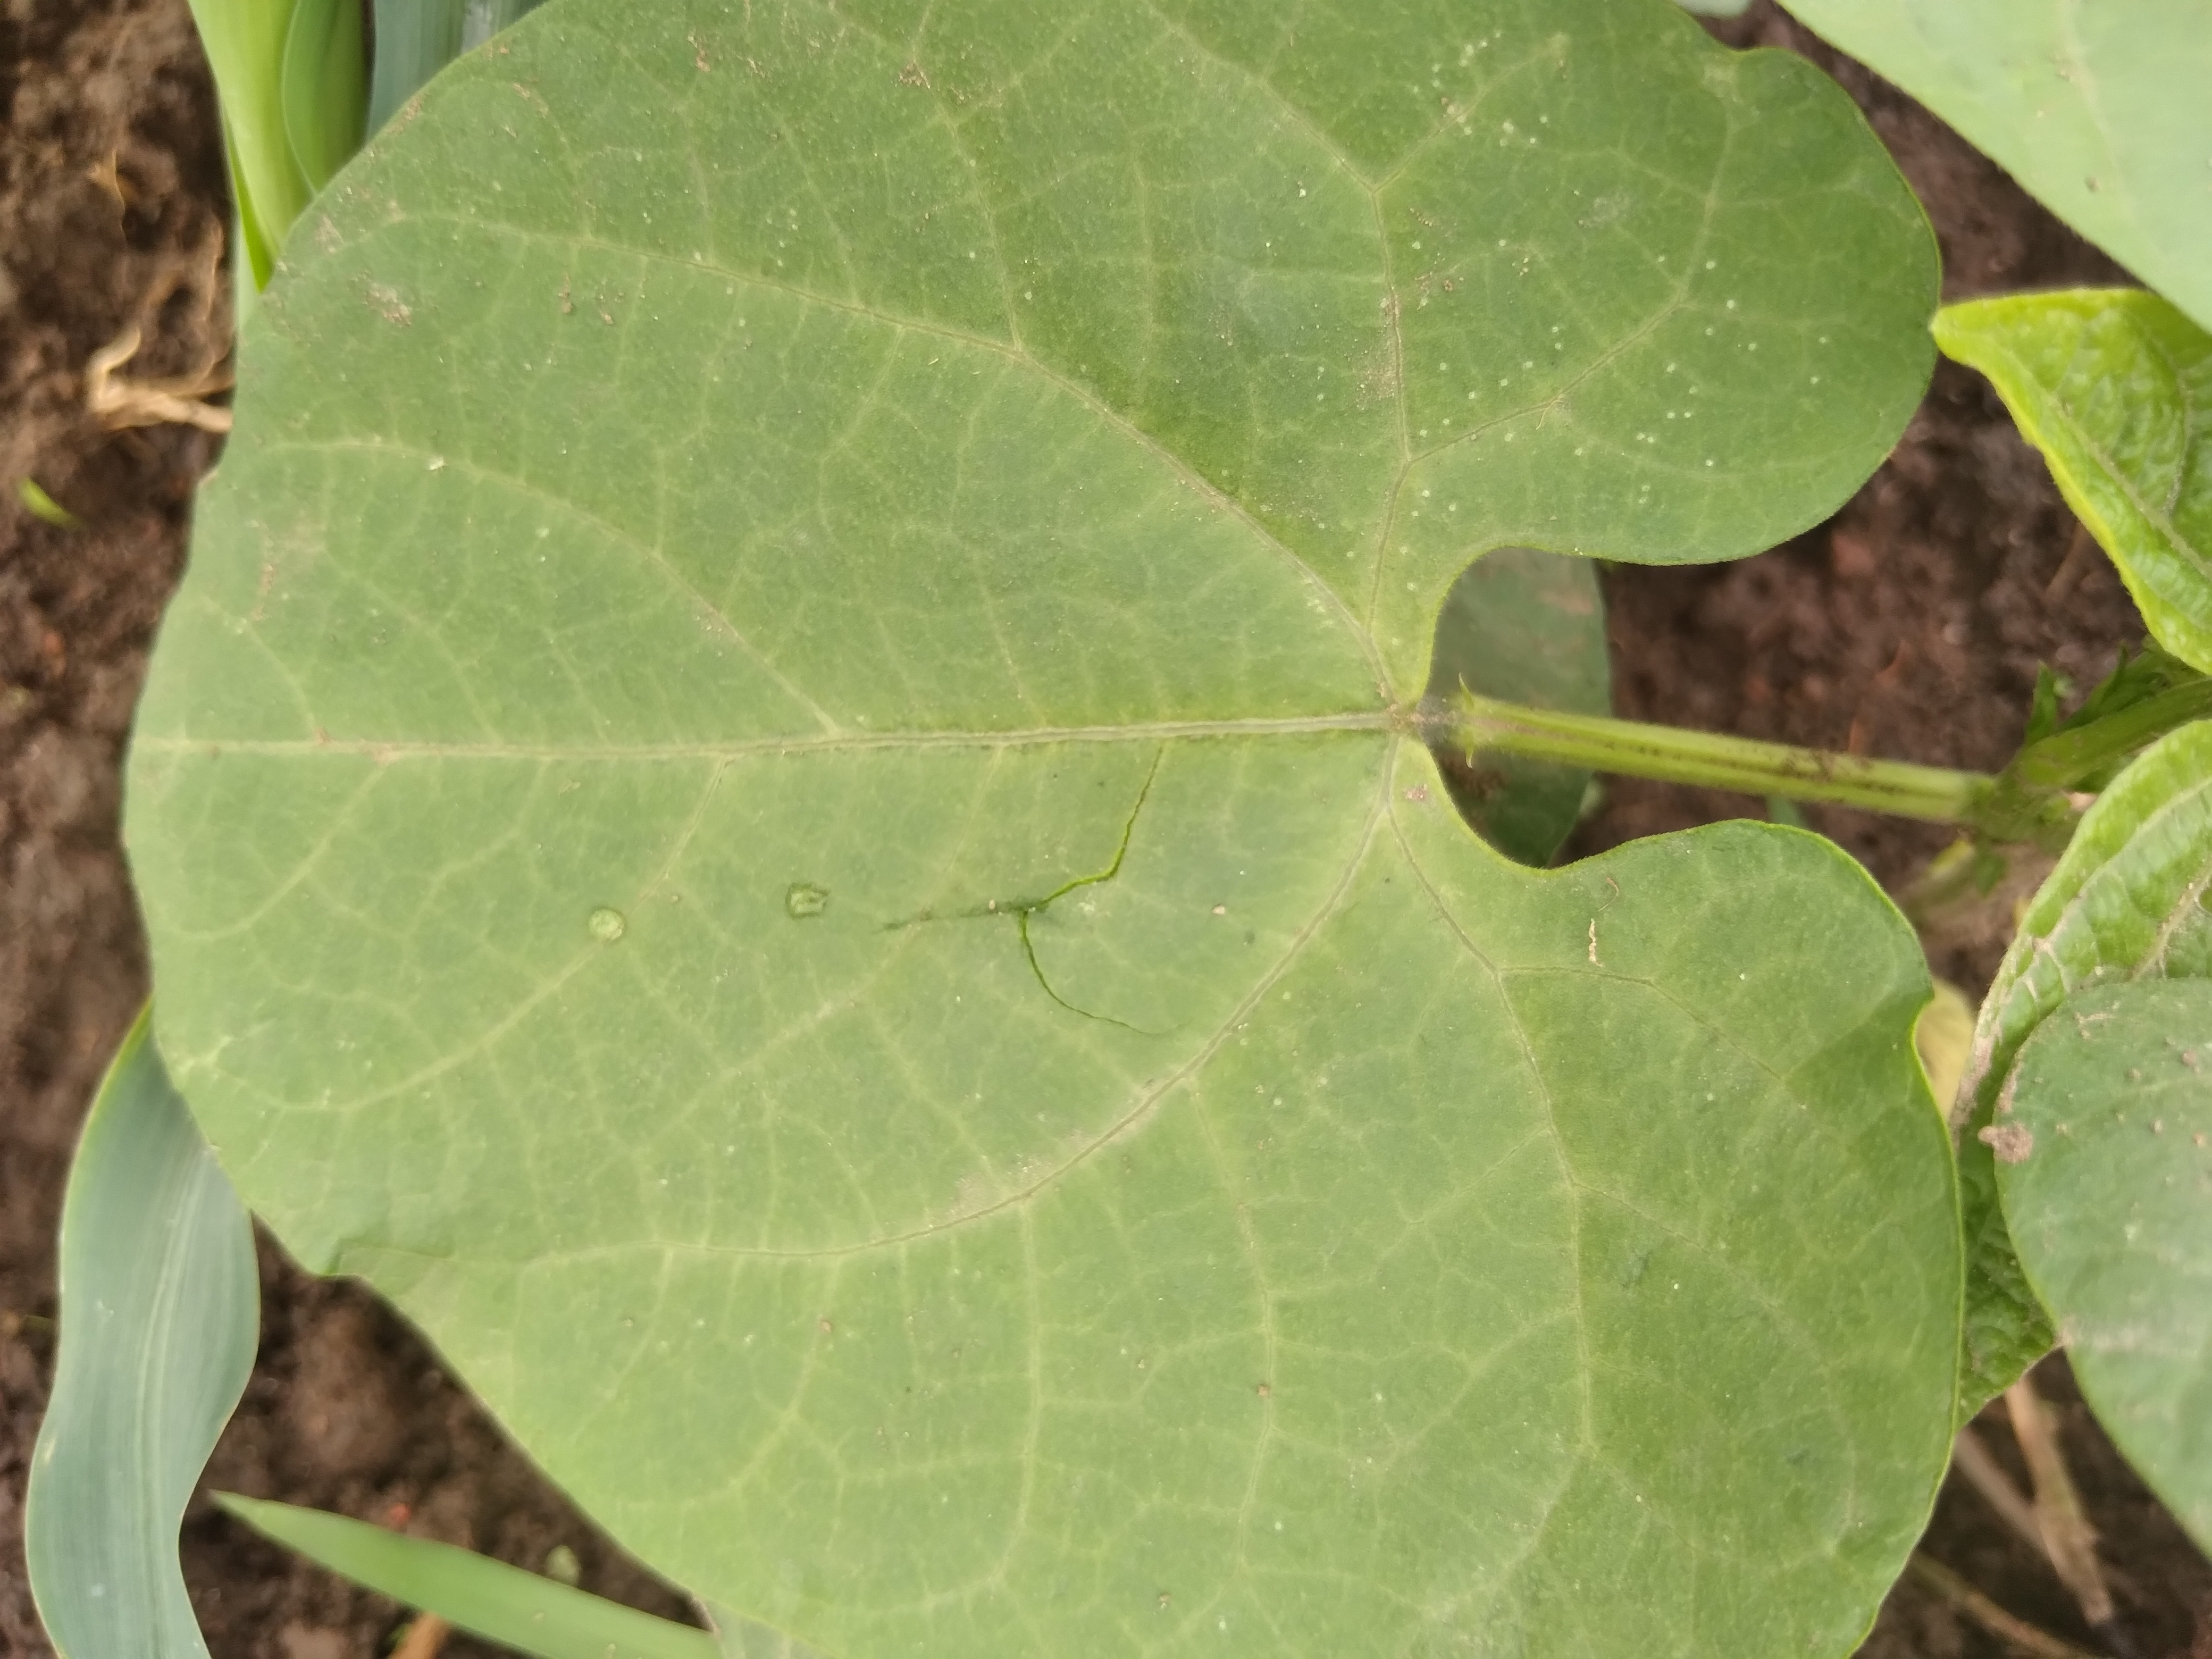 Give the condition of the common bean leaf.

healthy
